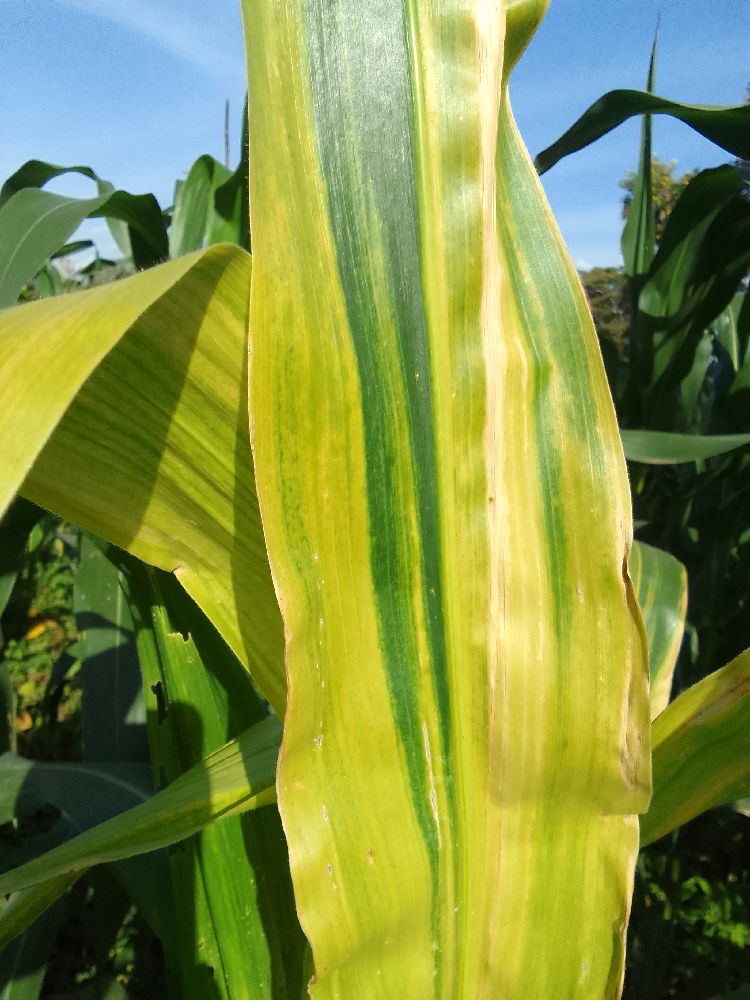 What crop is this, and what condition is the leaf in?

maize, maize lethal necrosis
